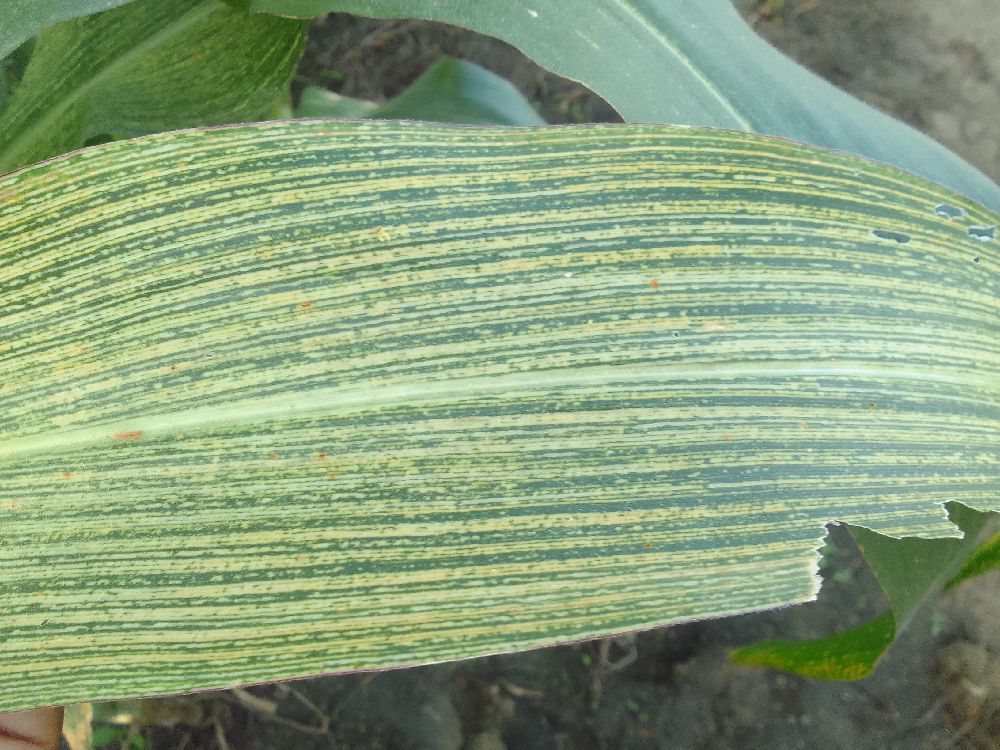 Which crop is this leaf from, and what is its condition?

maize, maize streak virus
